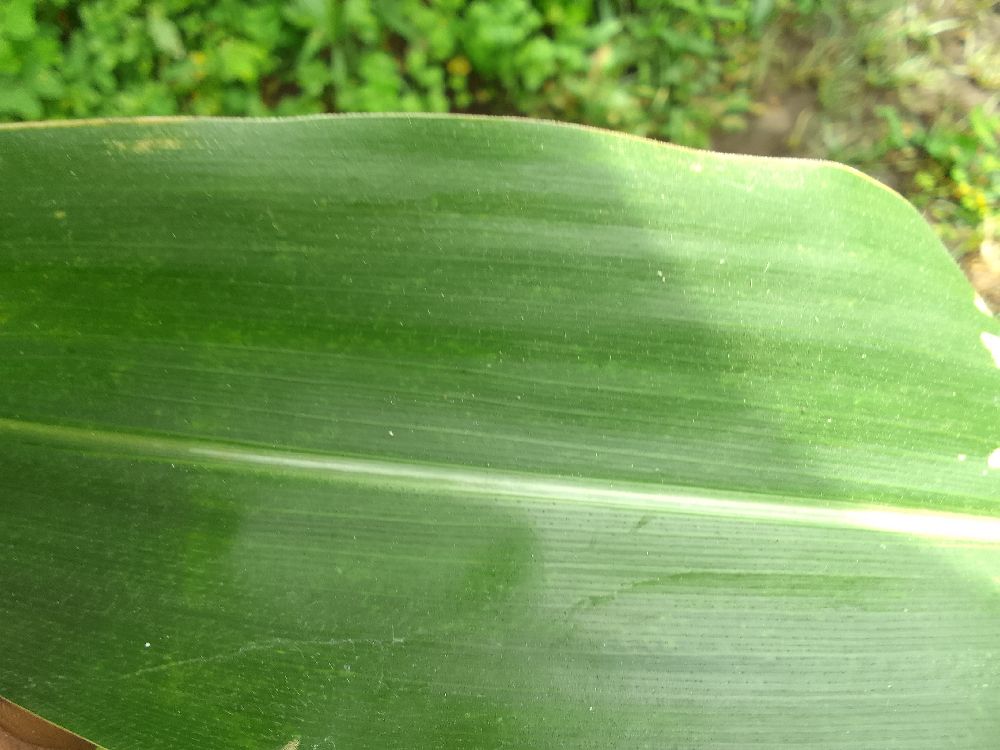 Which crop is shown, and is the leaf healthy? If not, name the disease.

maize, healthy
